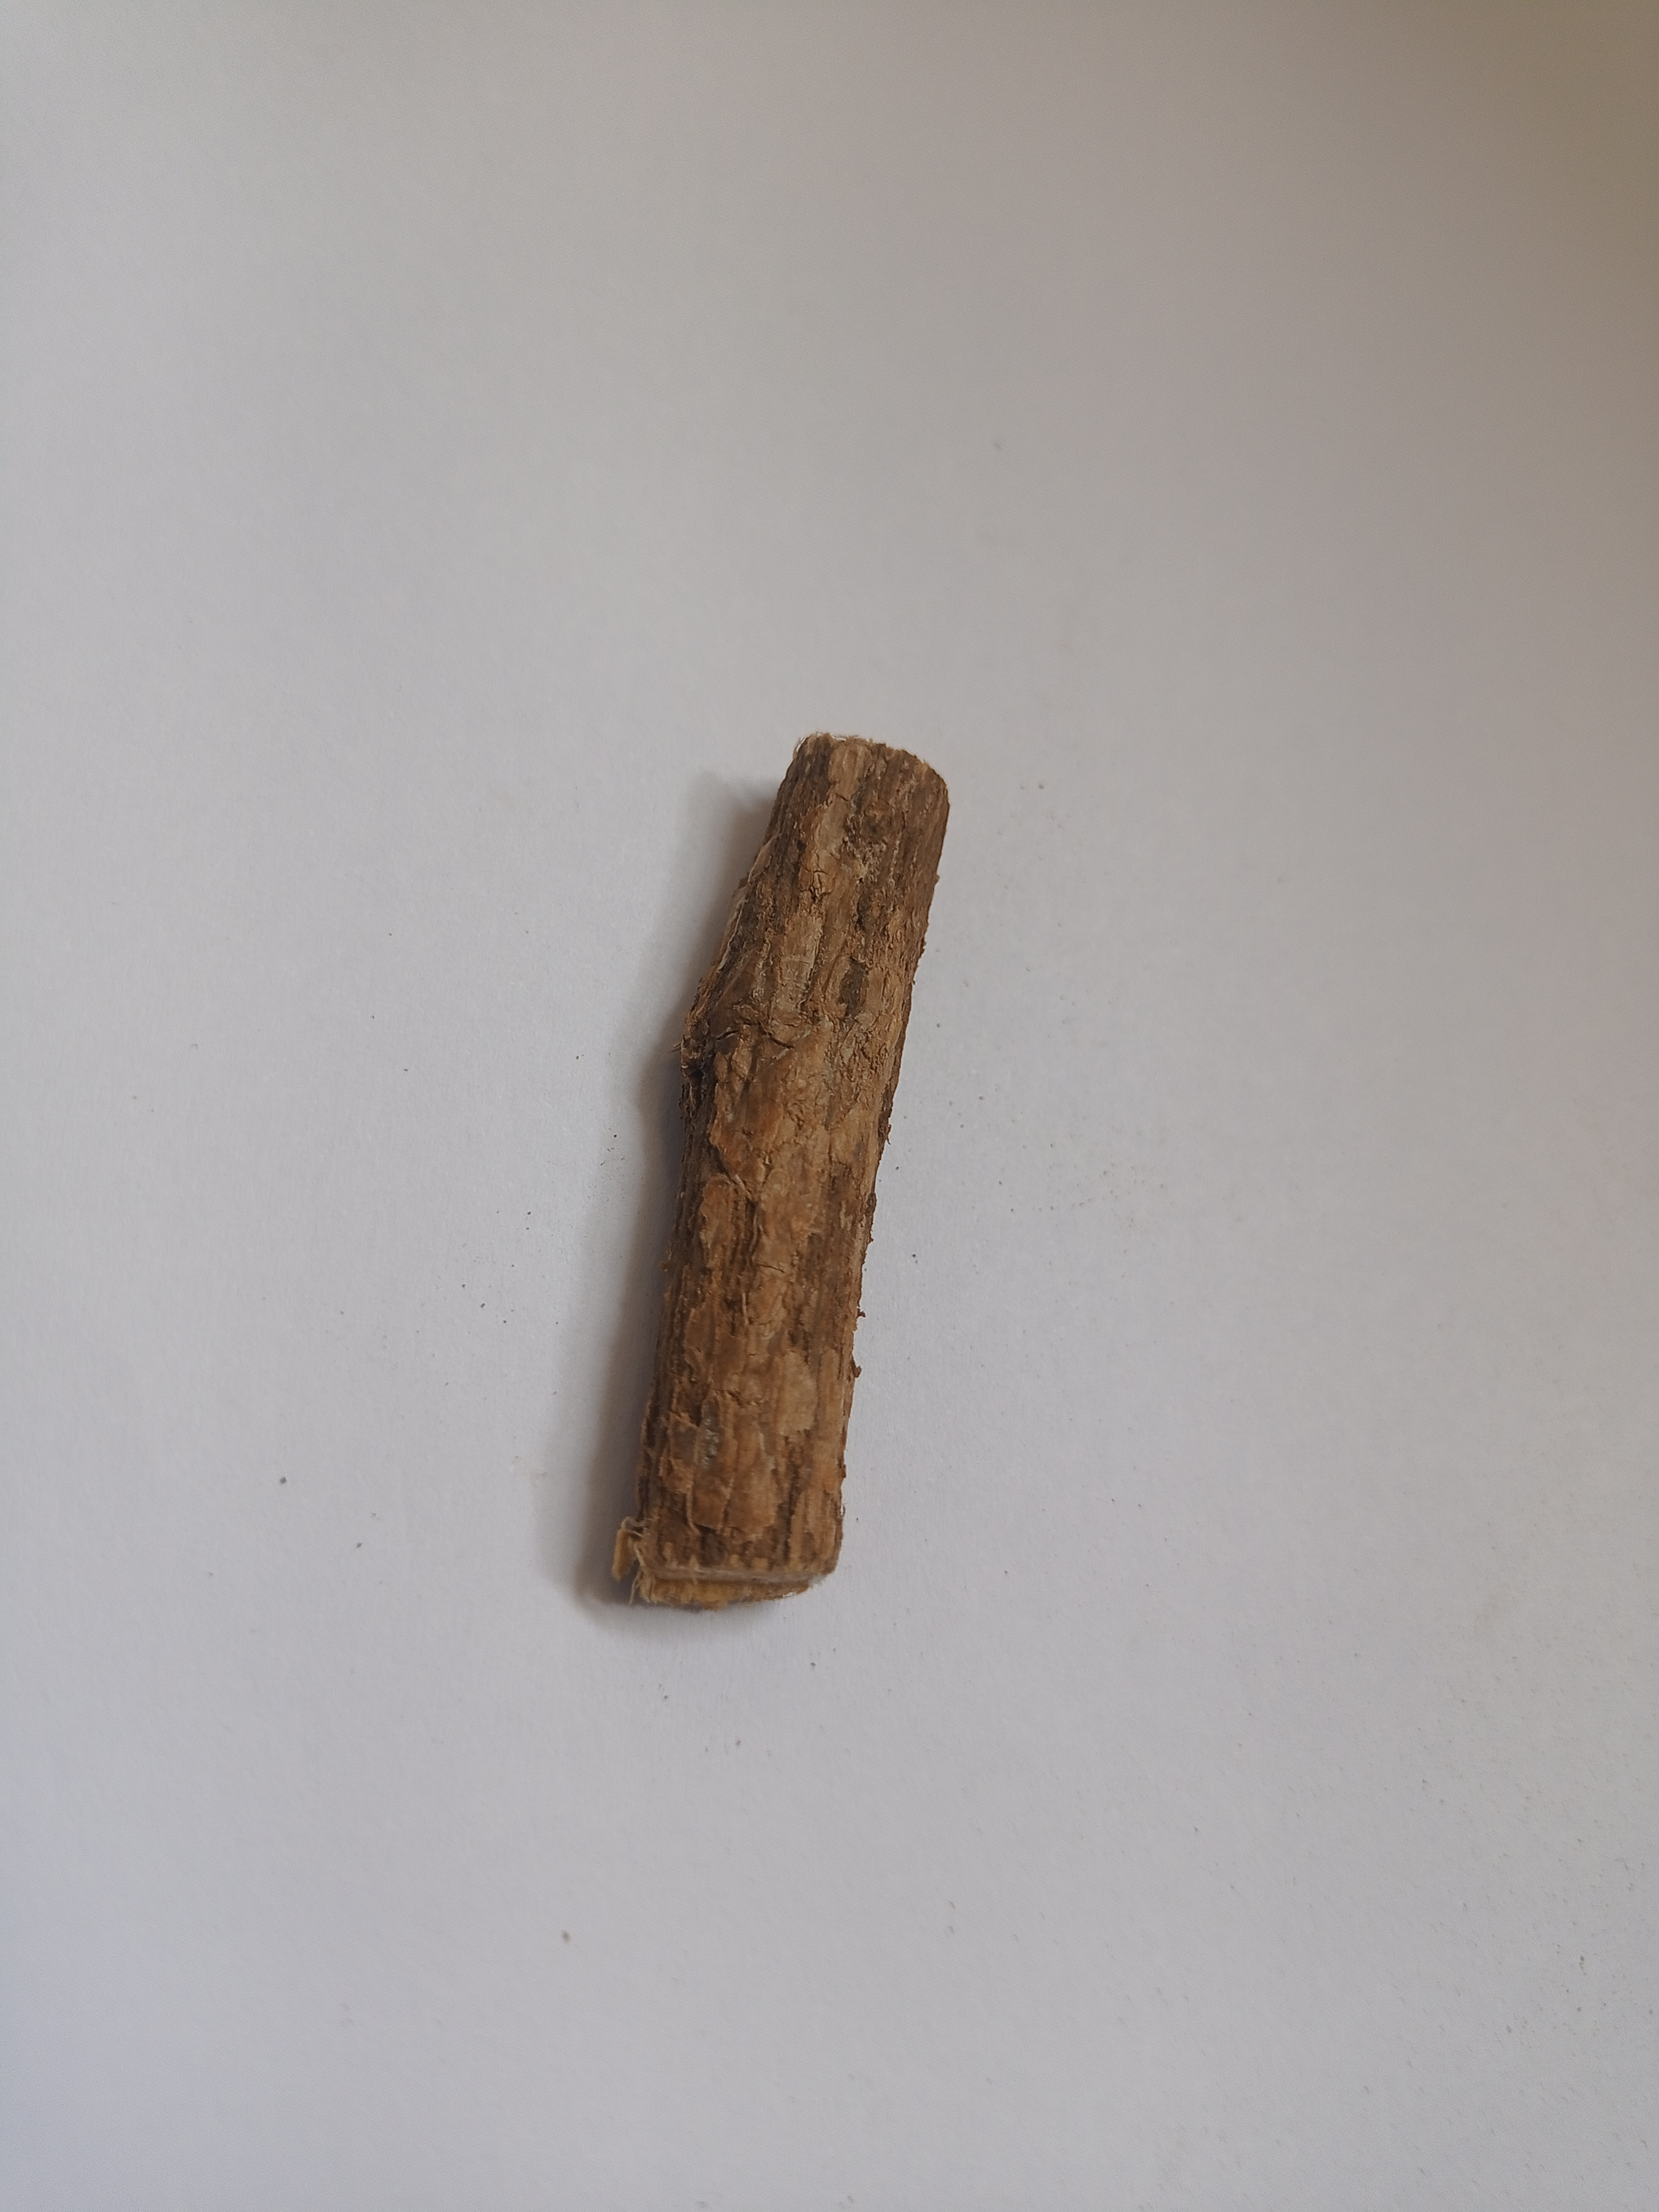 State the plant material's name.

jesthamadh
